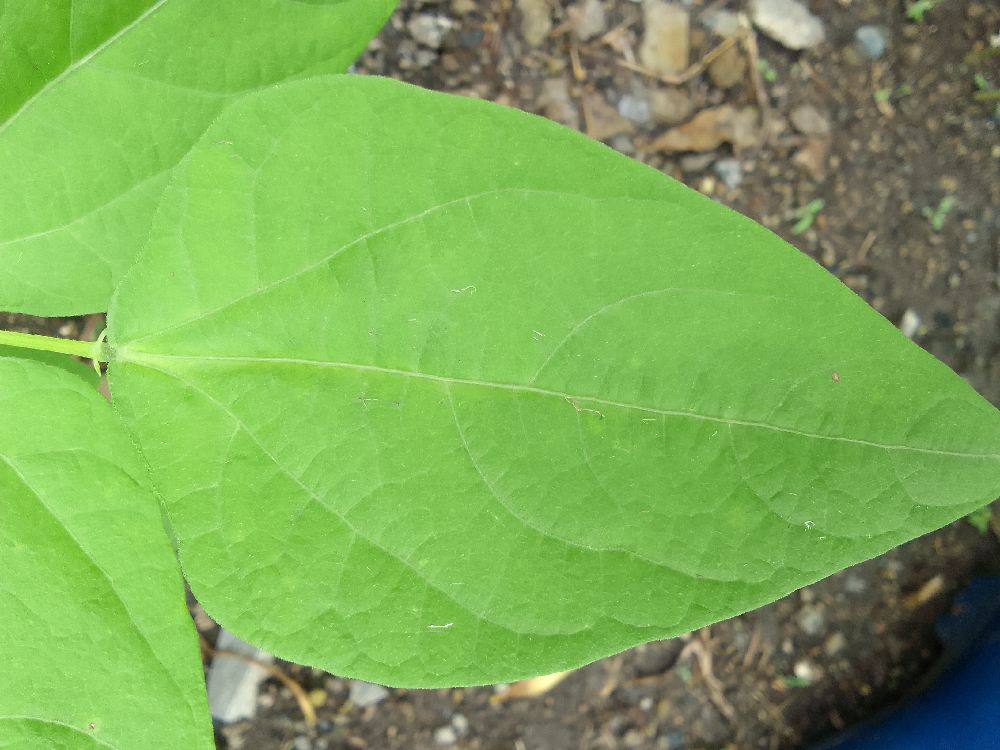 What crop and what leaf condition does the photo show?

common bean, healthy
